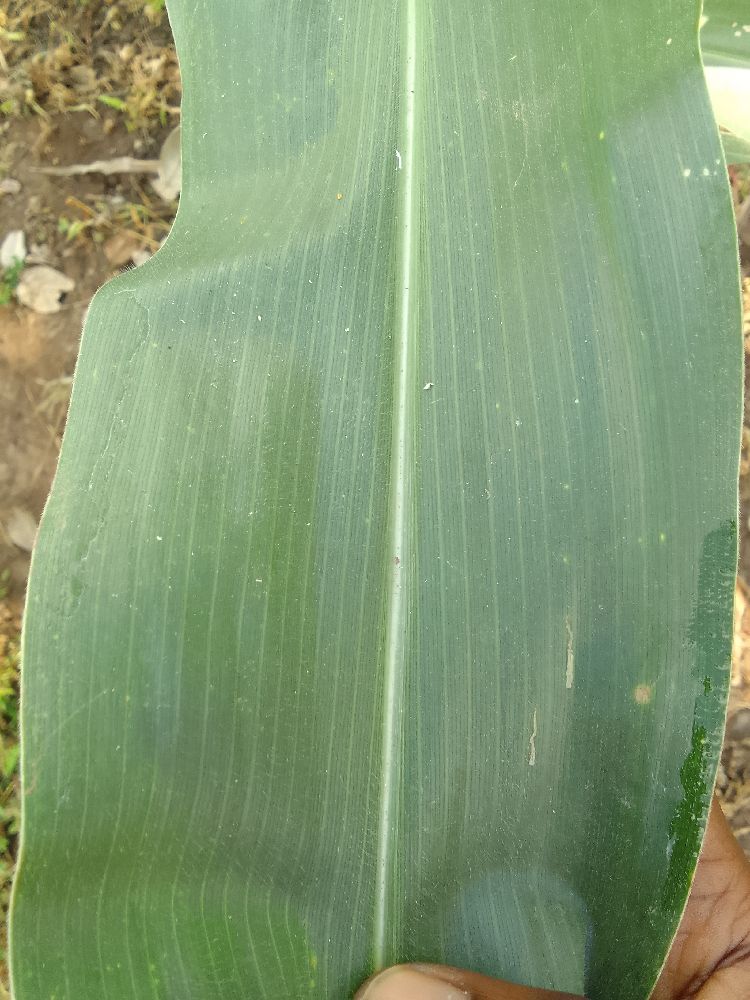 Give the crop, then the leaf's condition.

maize, healthy
